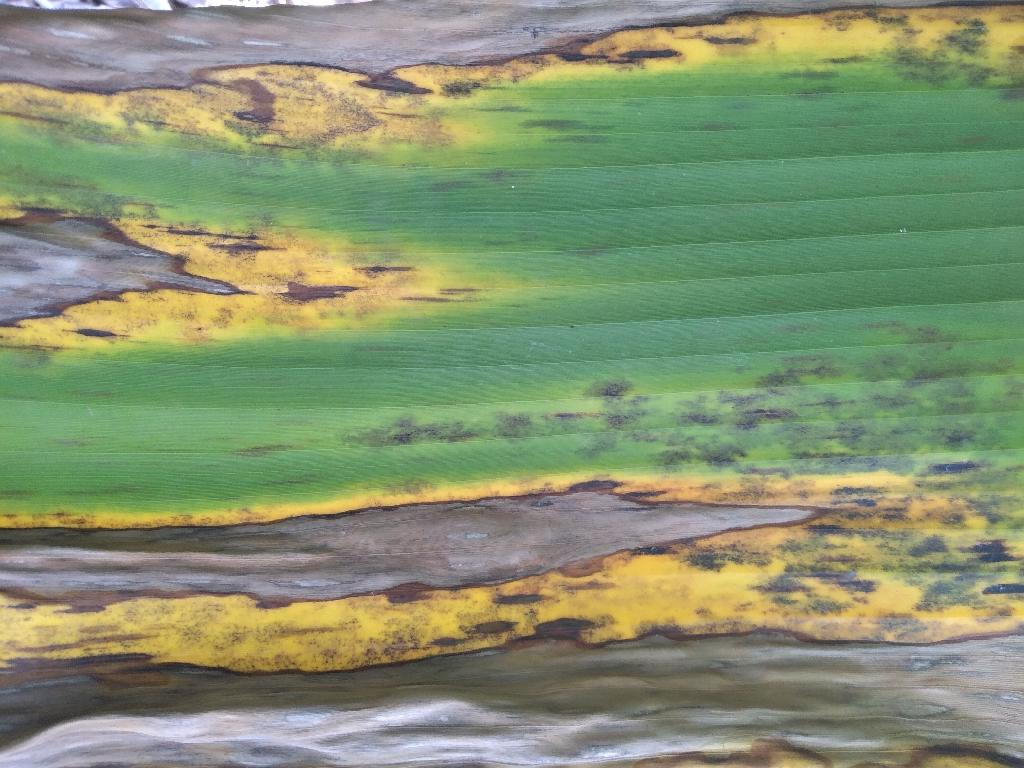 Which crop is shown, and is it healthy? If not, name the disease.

banana, black sigatoka
